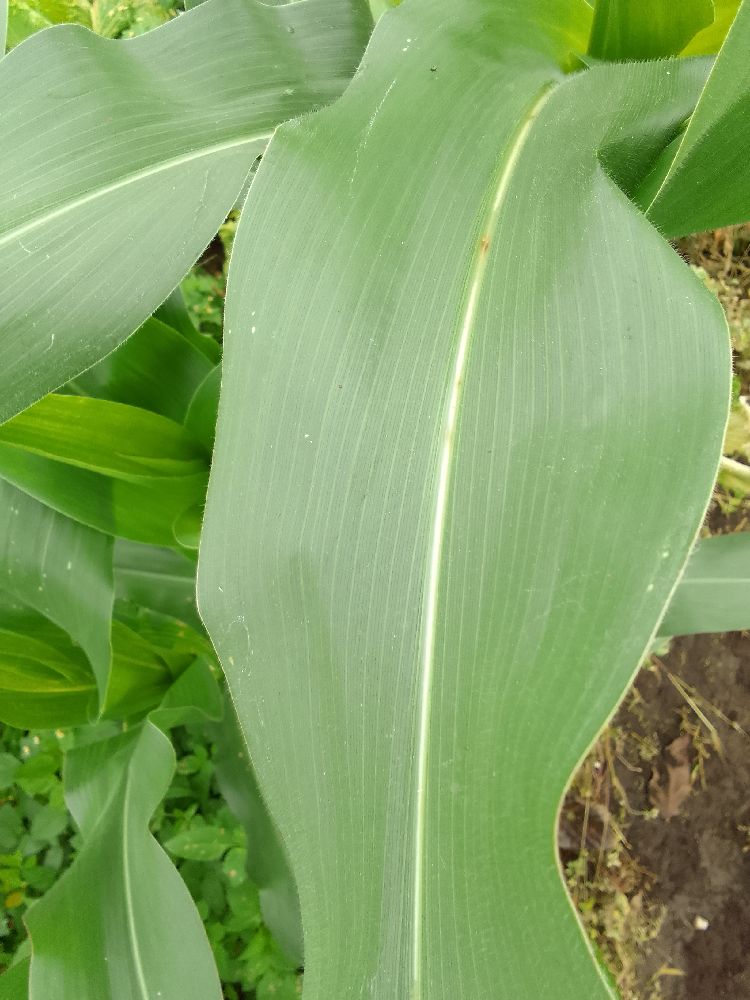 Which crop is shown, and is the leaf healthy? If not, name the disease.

maize, healthy
